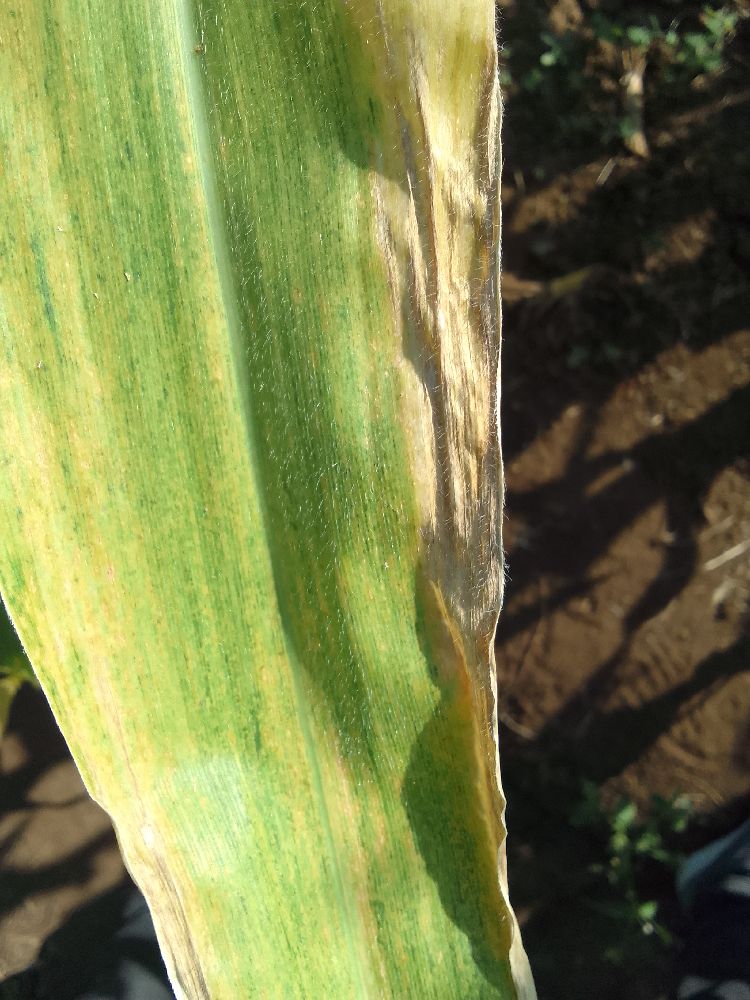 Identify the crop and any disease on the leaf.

maize, maize lethal necrosis
